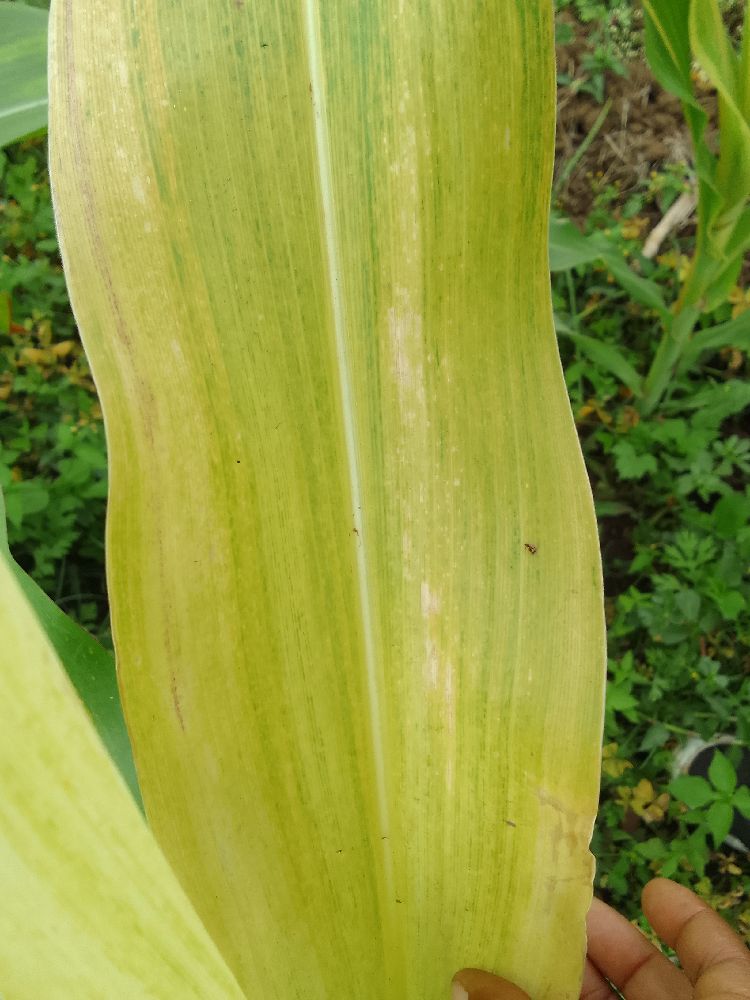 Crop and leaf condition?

maize, maize lethal necrosis
